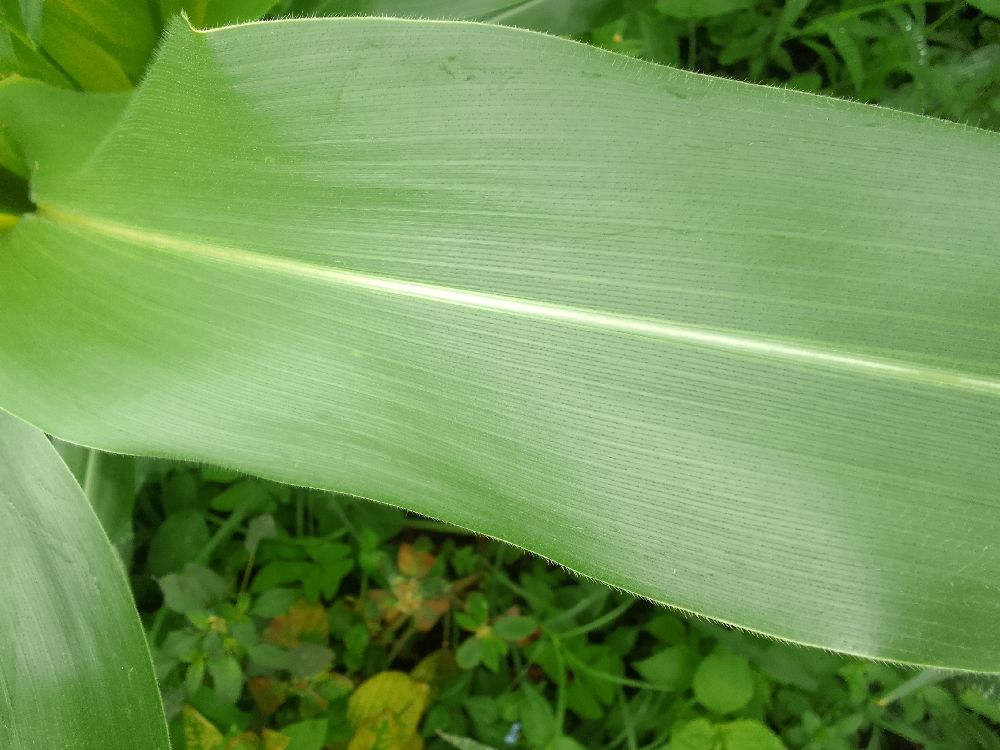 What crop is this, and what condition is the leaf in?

maize, healthy
